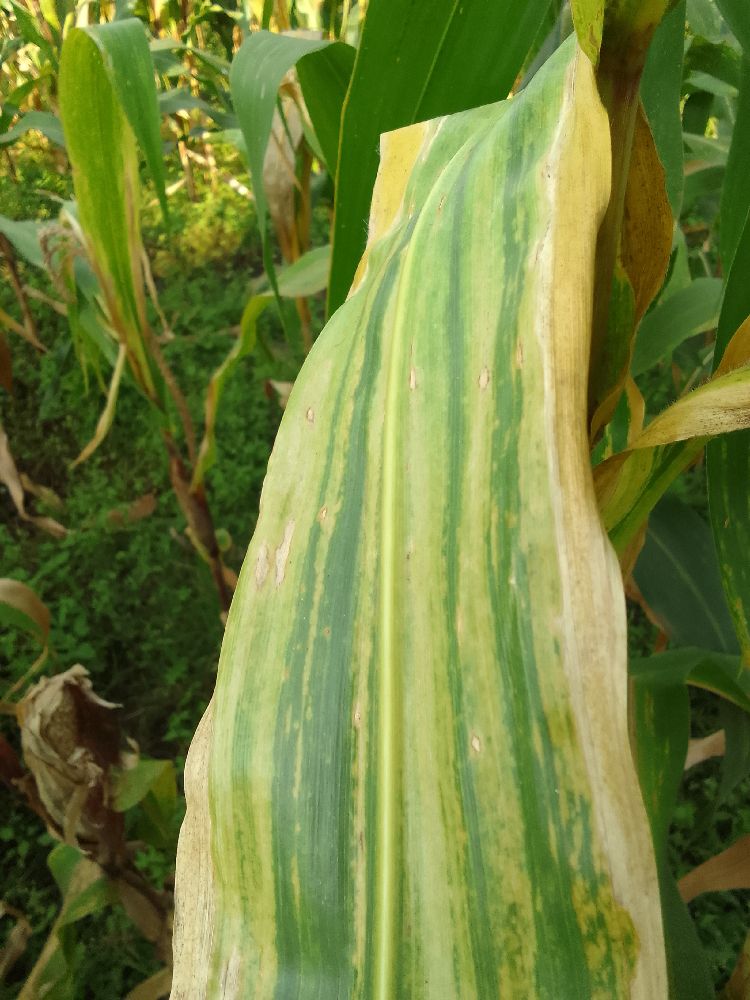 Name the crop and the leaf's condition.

maize, maize lethal necrosis
